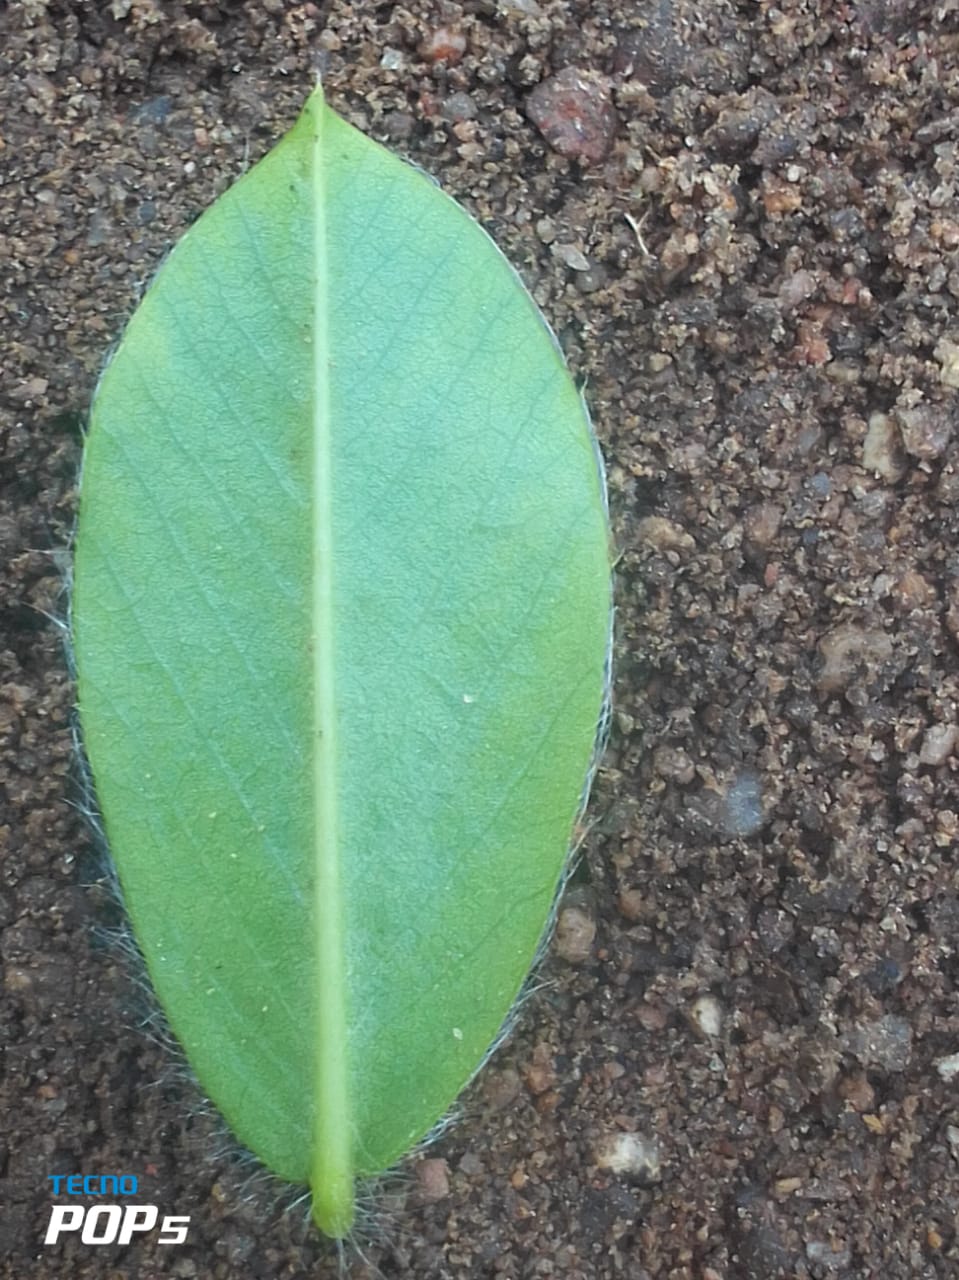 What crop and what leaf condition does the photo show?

peanut, healthy leaves
